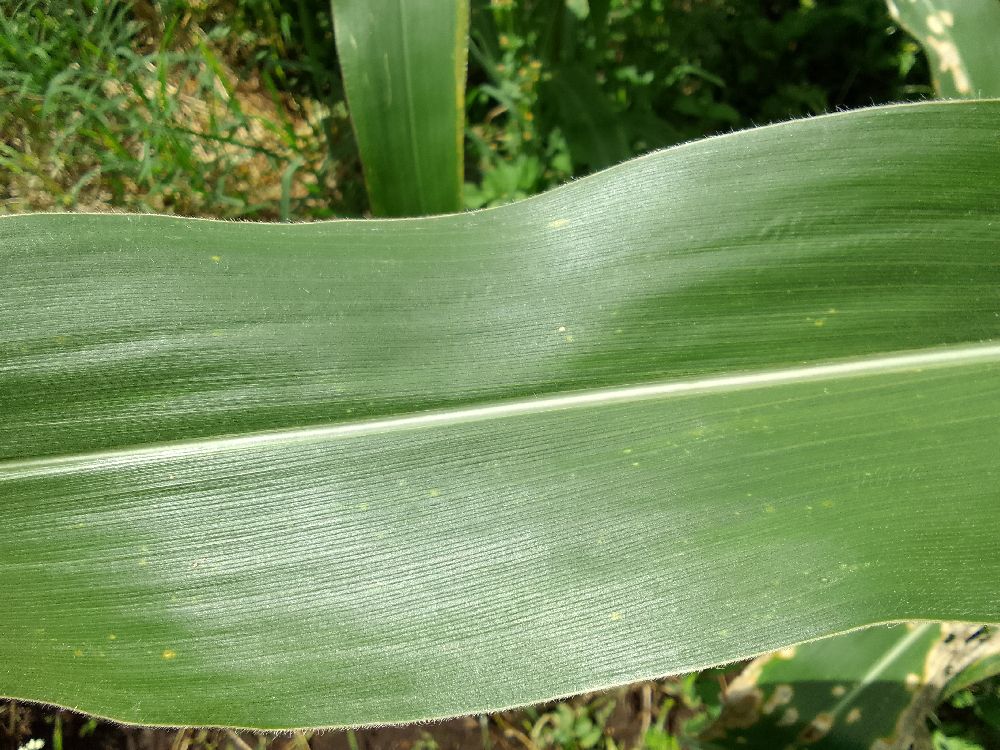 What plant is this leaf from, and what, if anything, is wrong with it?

maize, healthy
